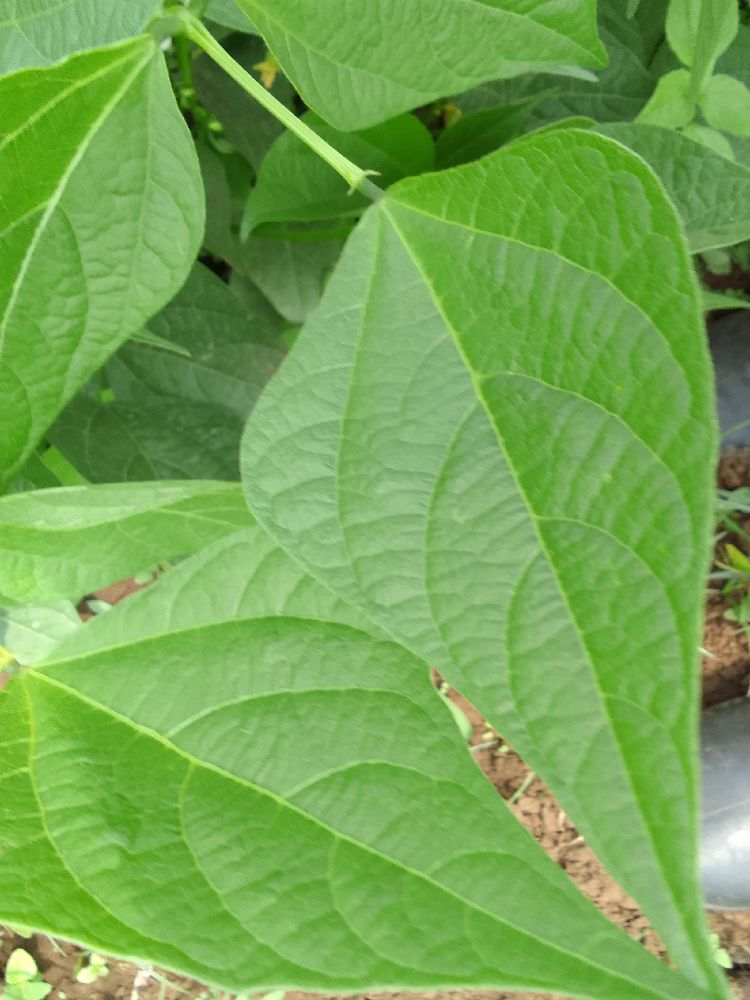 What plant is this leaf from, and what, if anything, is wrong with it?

common bean, healthy
